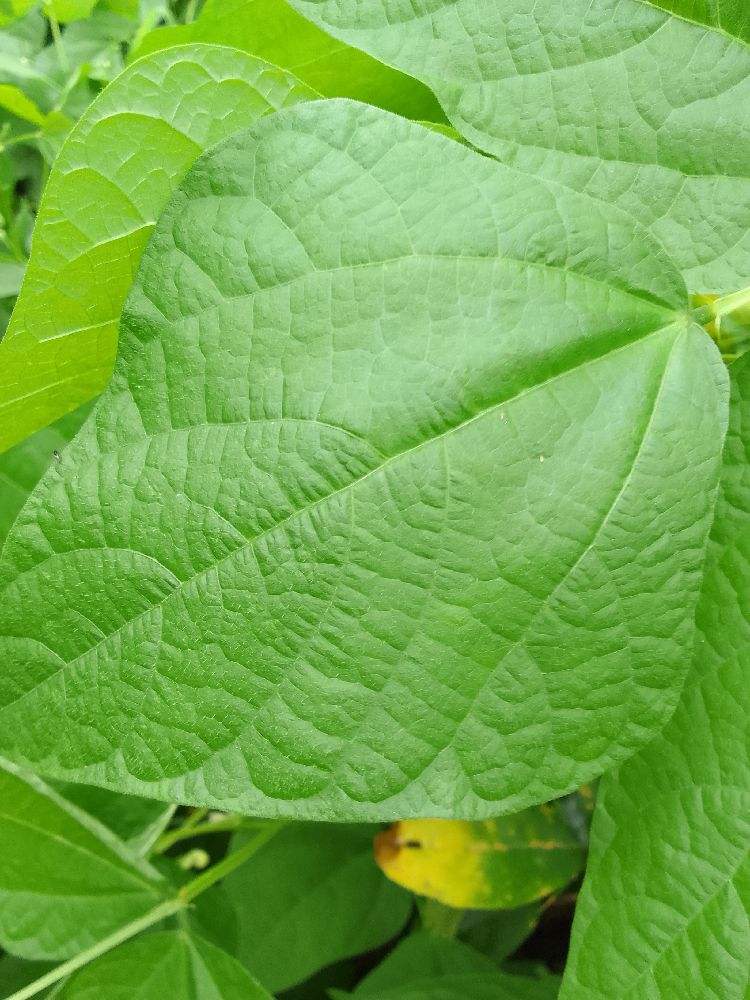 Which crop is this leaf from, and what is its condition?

common bean, healthy
